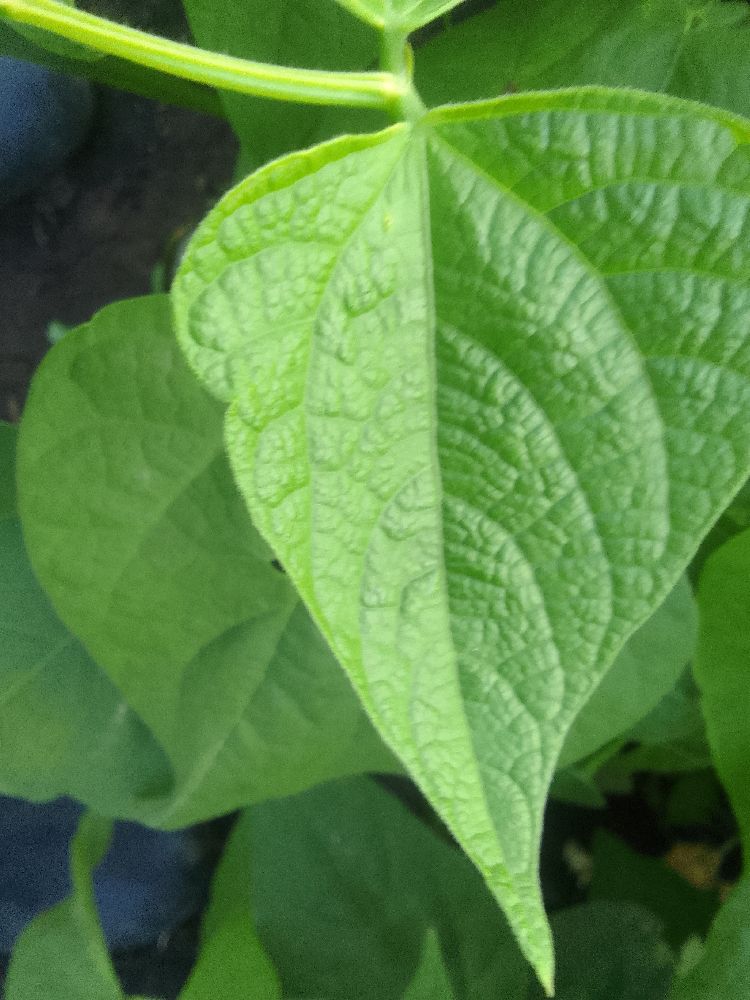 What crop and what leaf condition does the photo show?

common bean, healthy
